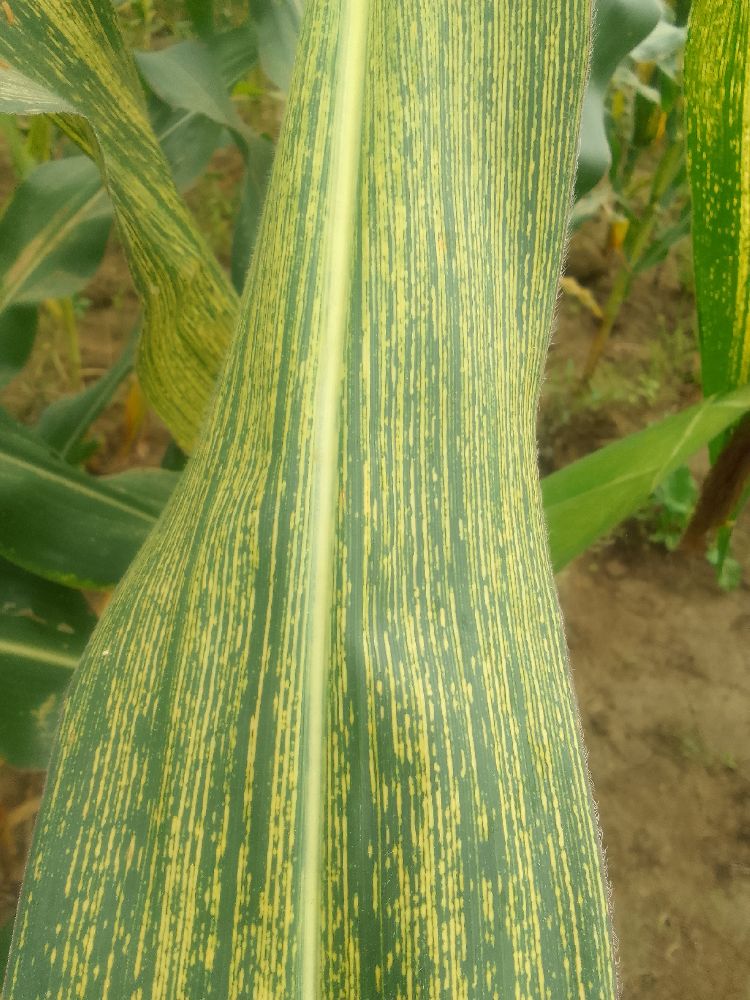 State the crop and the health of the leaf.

maize, maize streak virus
